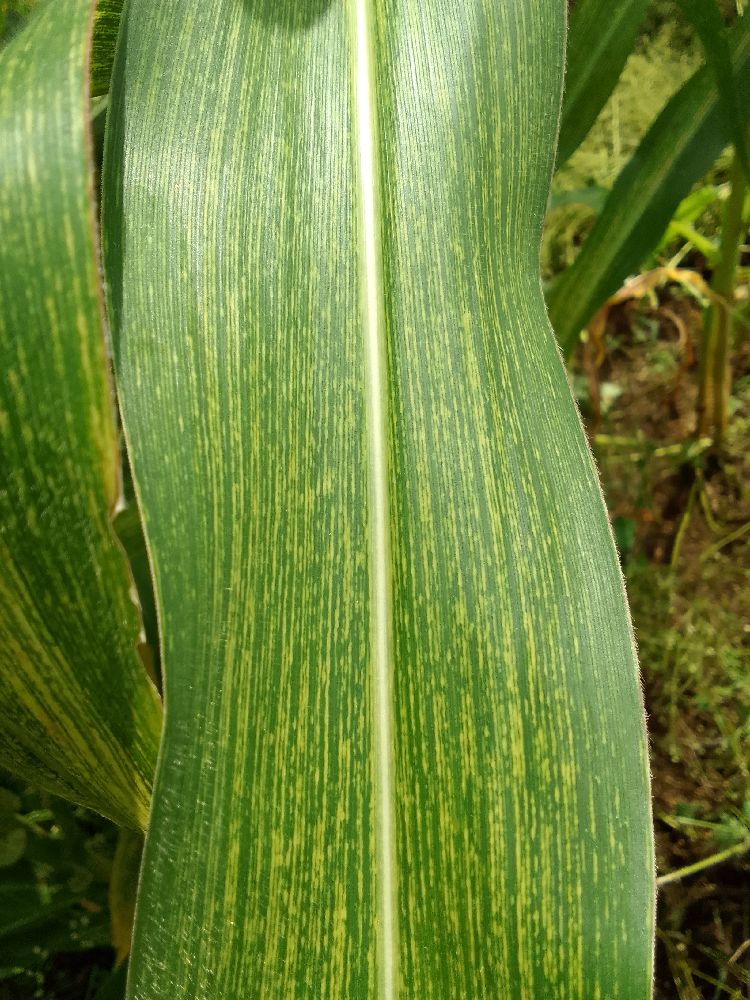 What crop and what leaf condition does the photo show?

maize, maize streak virus
